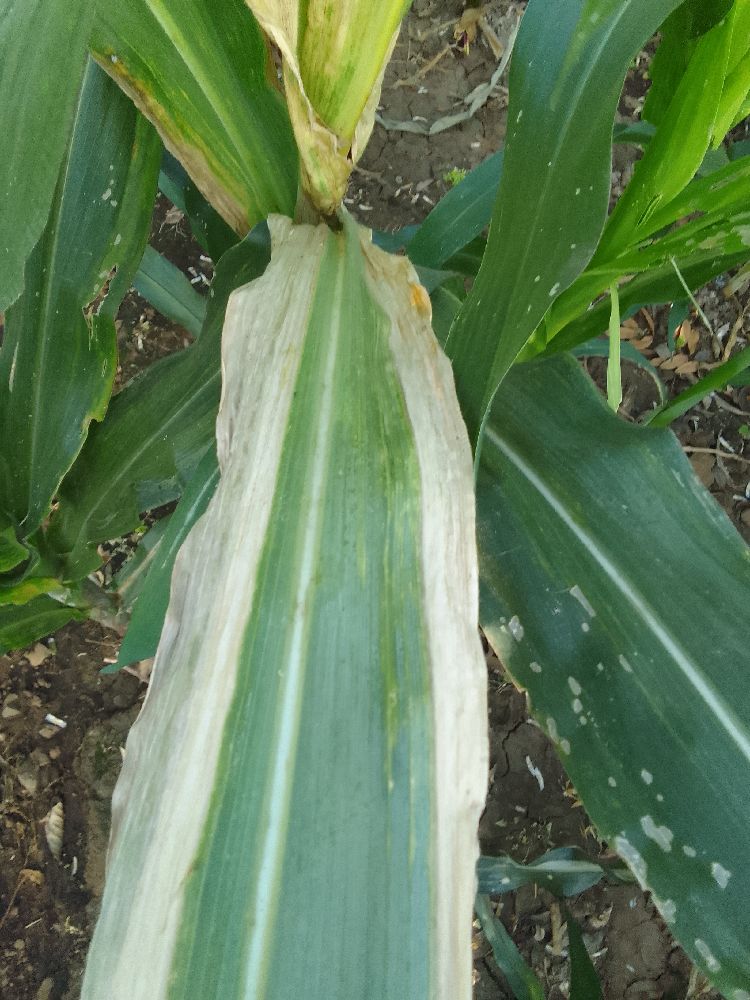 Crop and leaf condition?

maize, maize lethal necrosis
